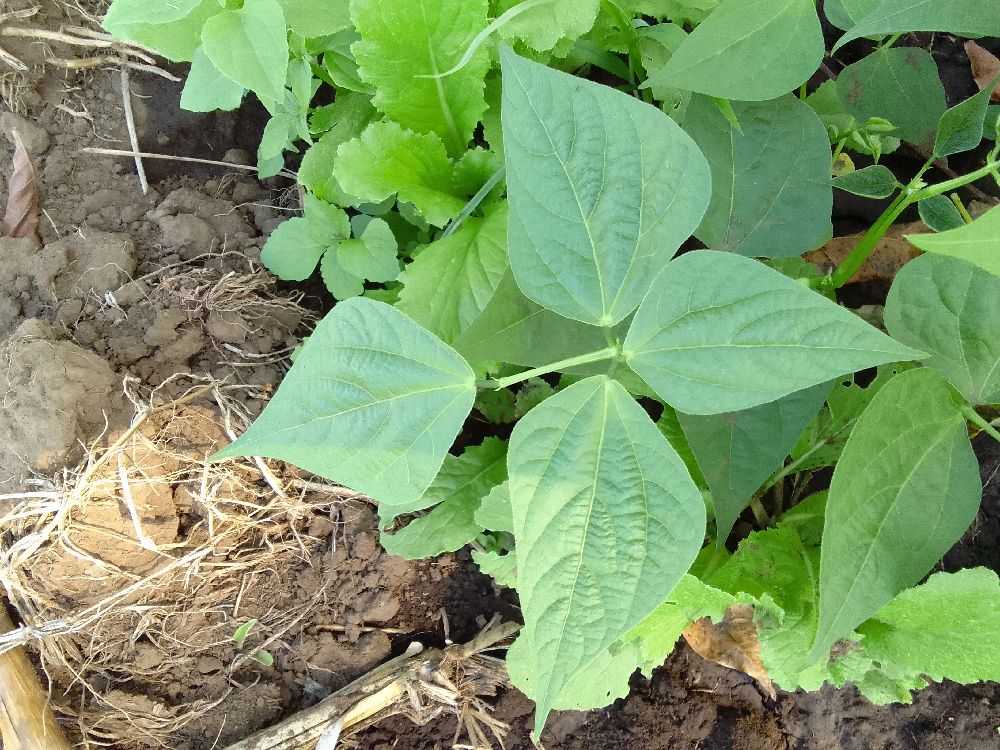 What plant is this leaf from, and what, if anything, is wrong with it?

common bean, healthy
